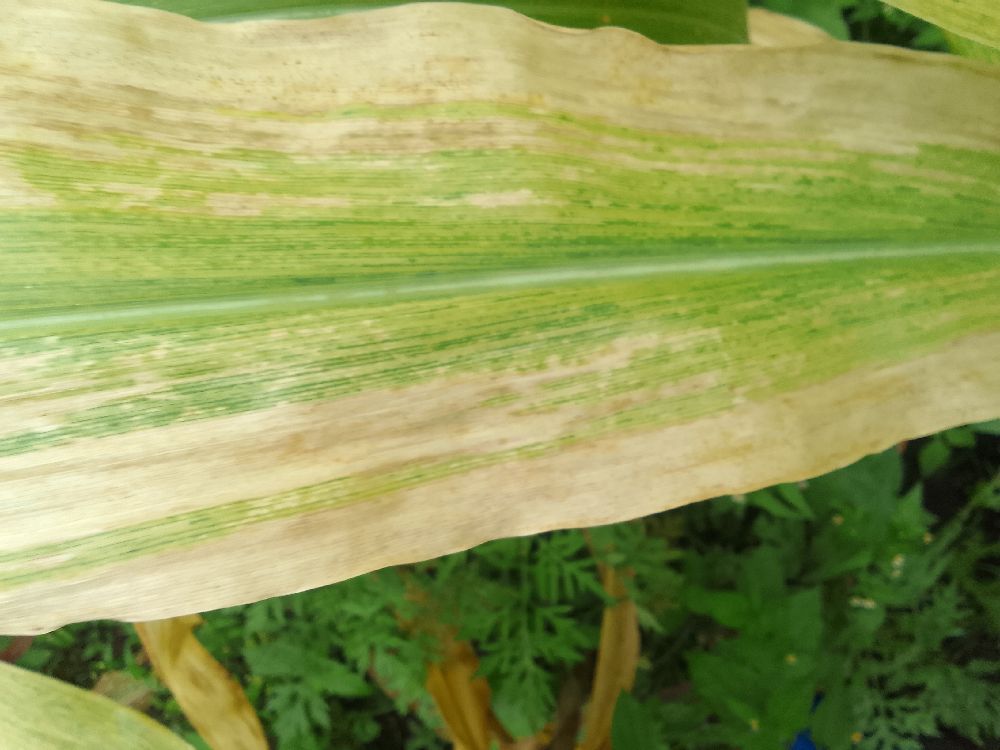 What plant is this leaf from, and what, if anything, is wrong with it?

maize, maize lethal necrosis
